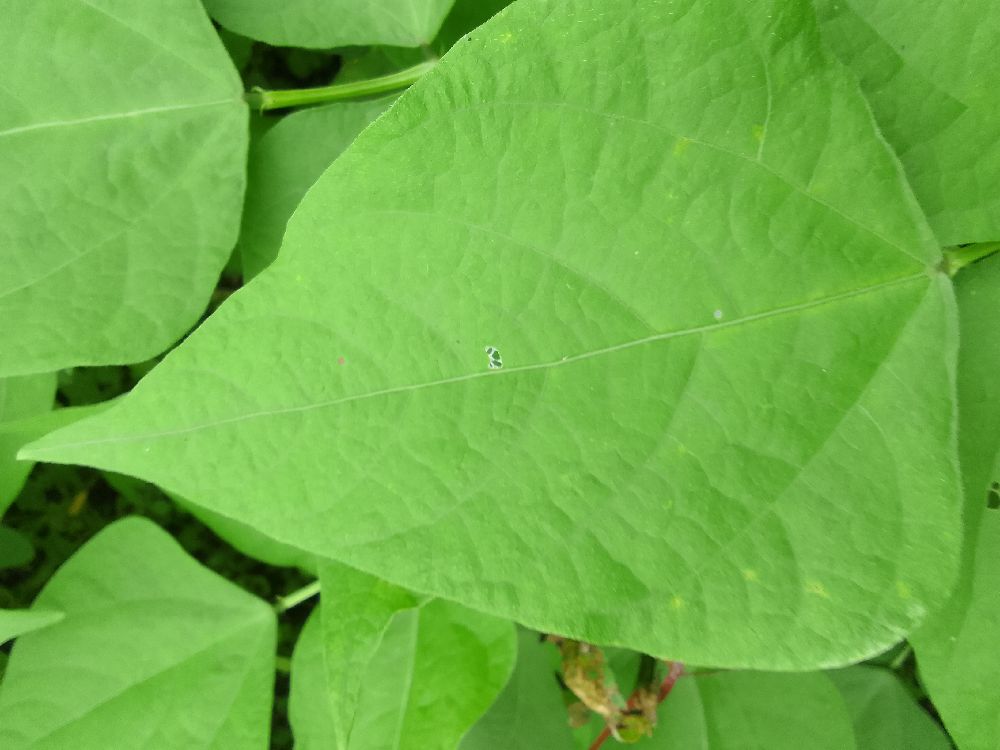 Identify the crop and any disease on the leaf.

common bean, healthy
